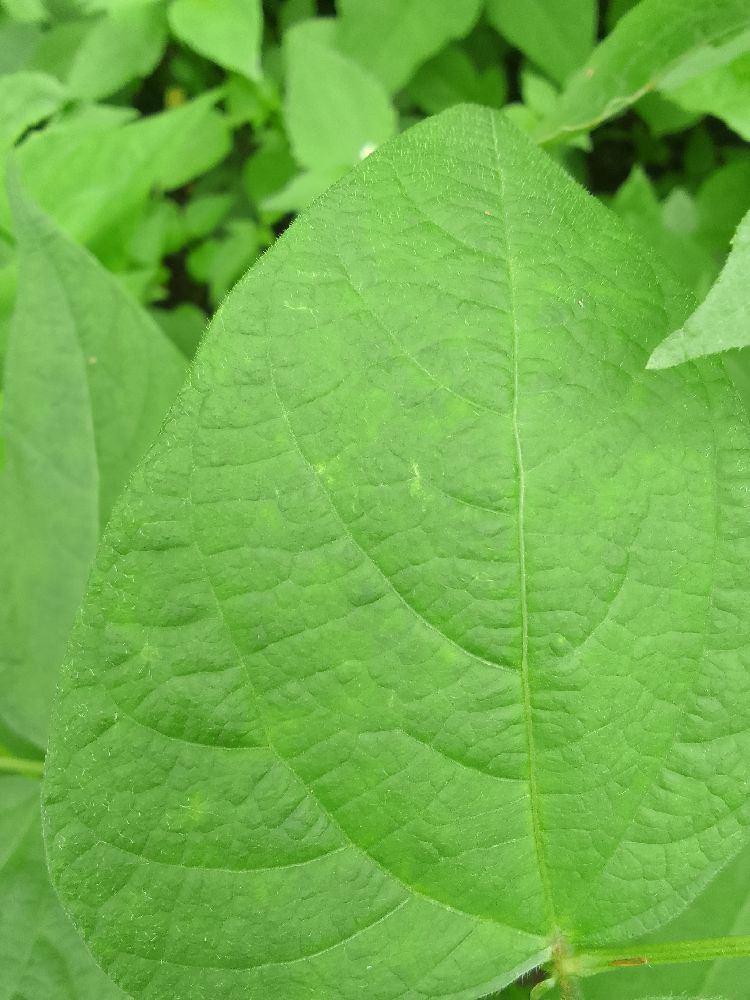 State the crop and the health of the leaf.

common bean, healthy
